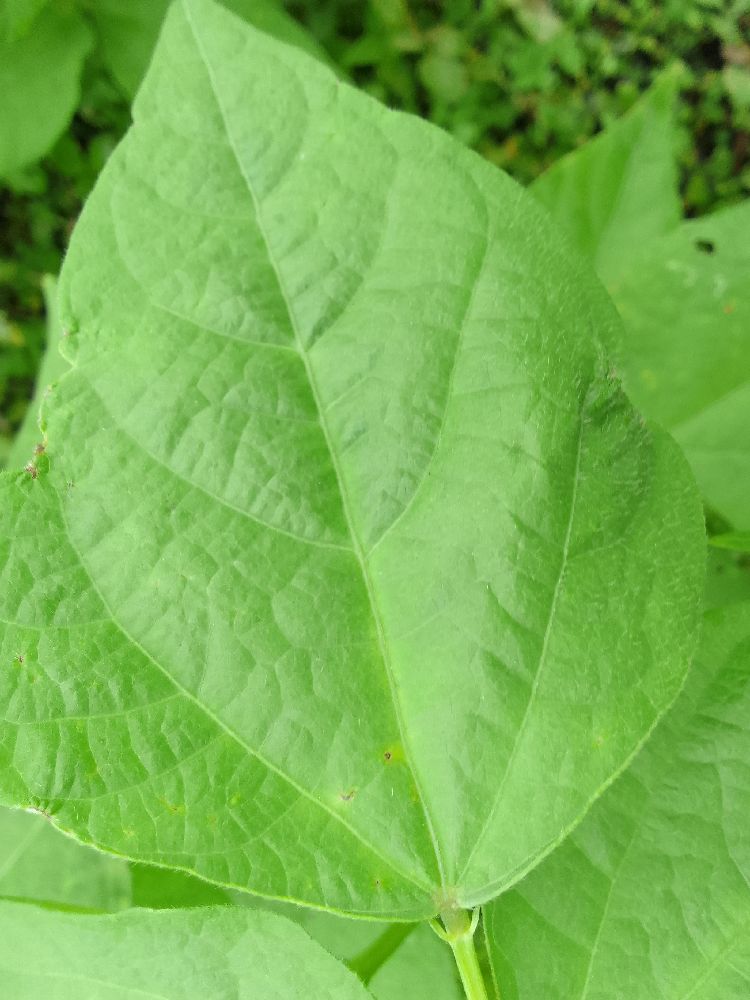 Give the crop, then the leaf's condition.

common bean, healthy
